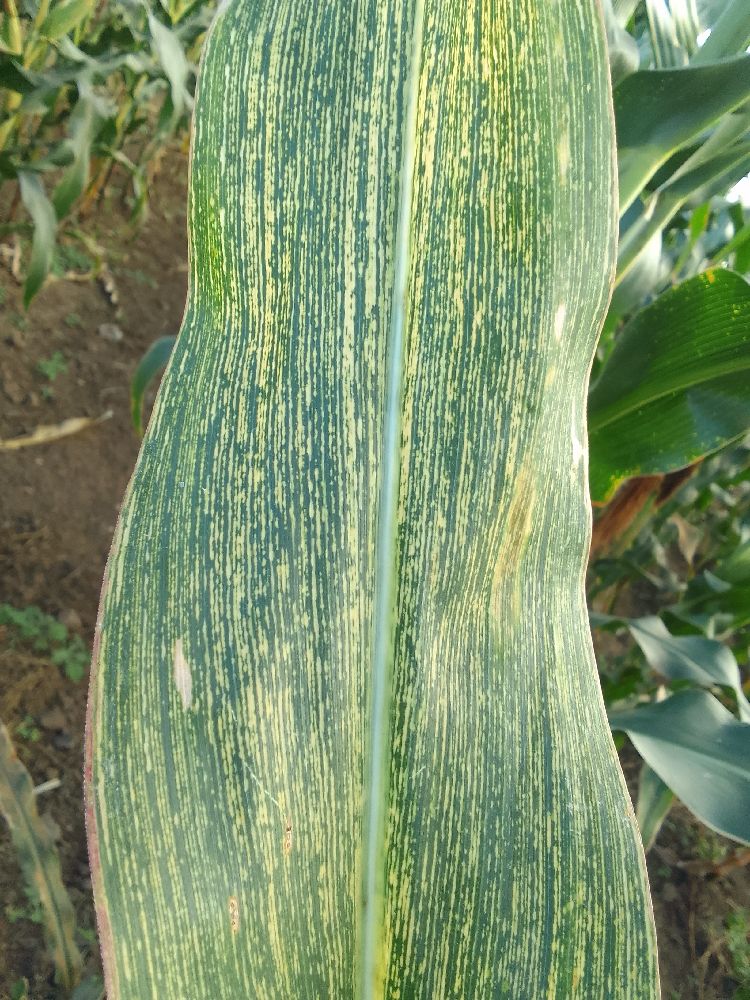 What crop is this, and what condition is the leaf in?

maize, maize streak virus
